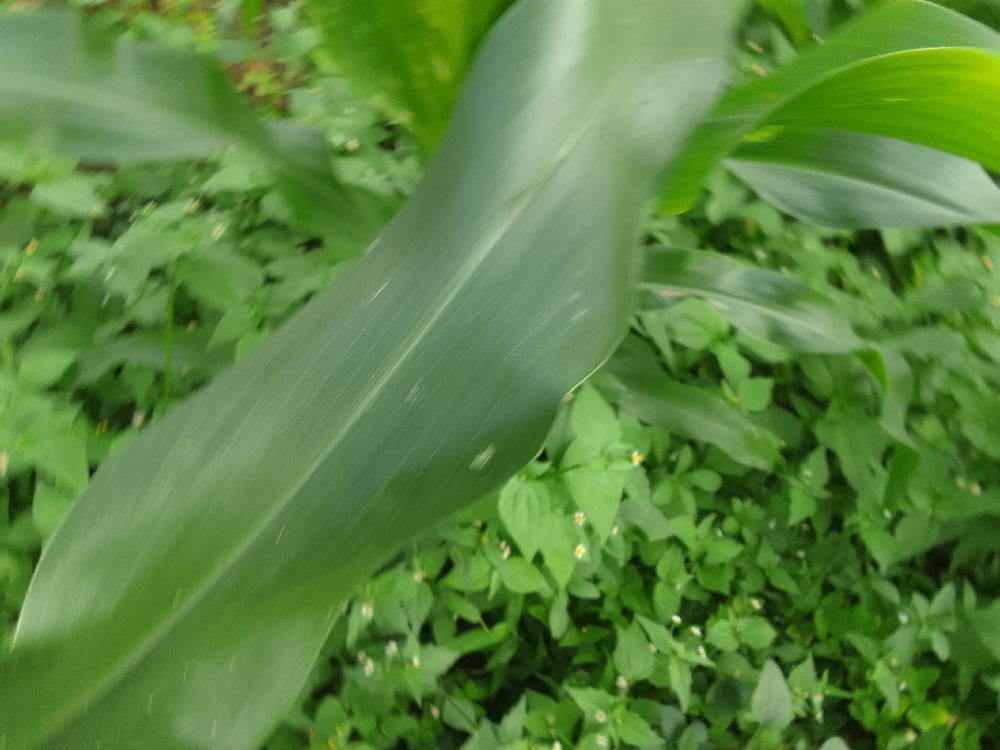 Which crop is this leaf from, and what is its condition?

maize, healthy
